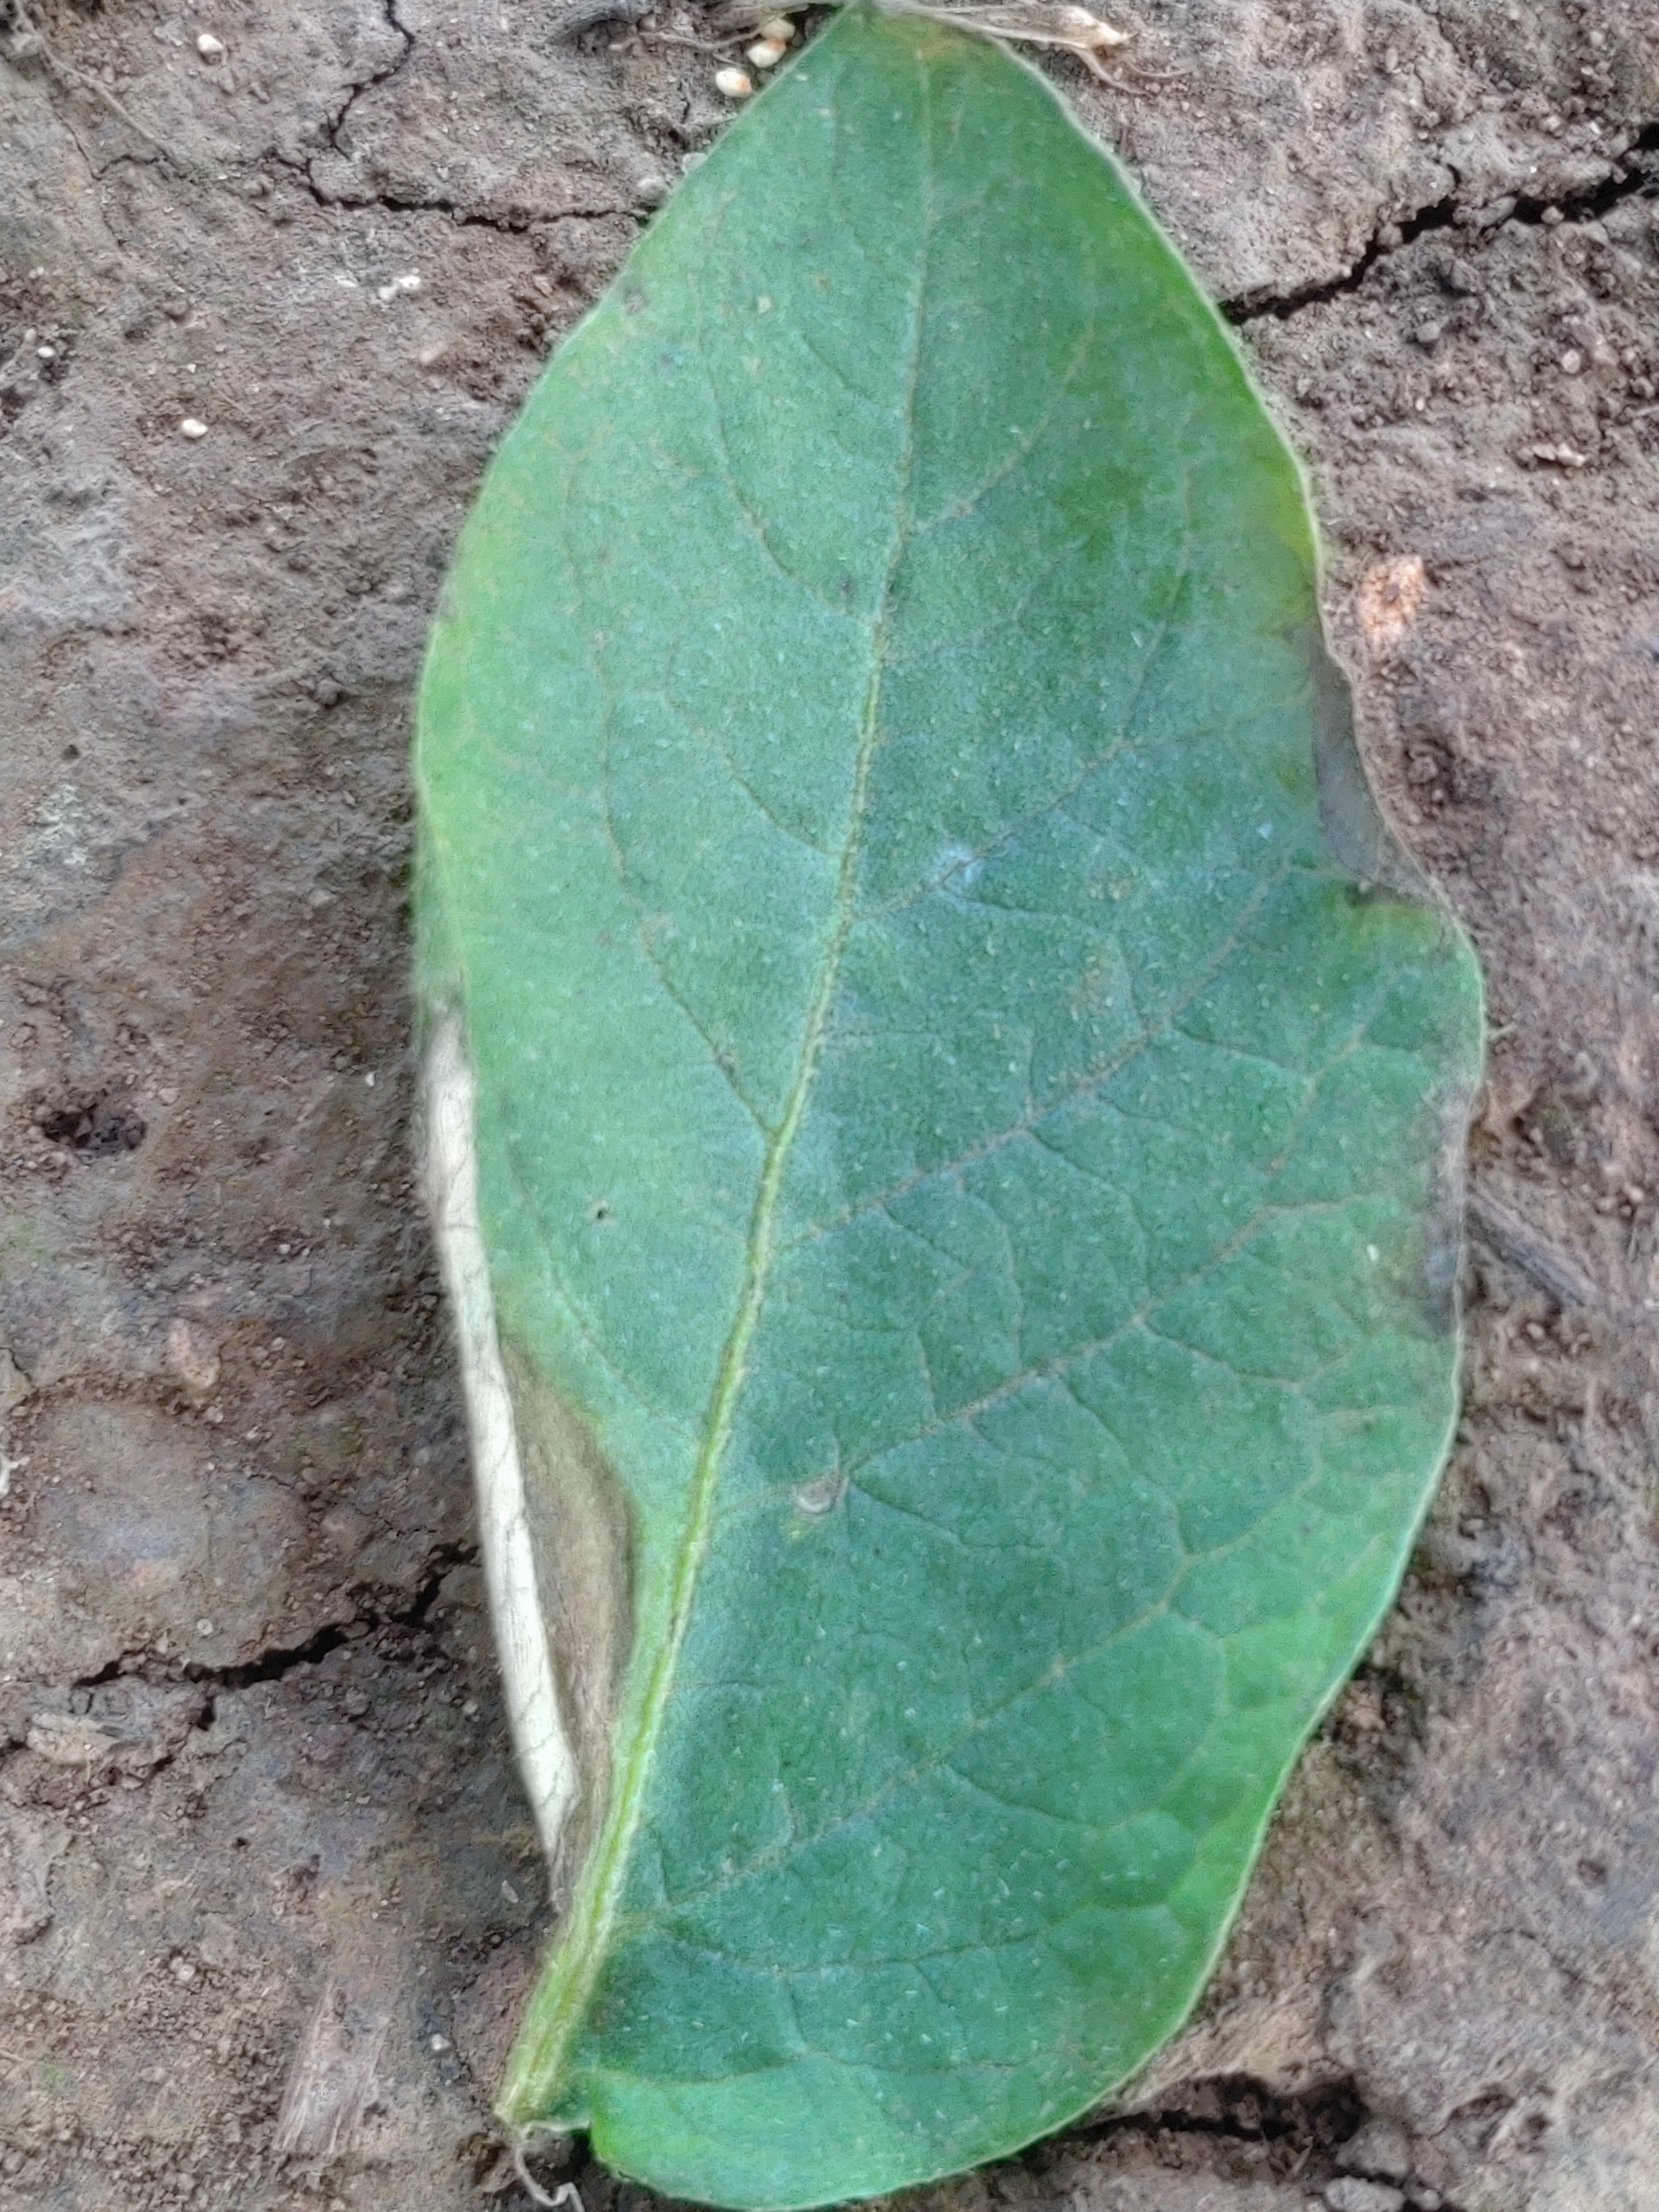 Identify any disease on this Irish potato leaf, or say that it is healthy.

early blight
